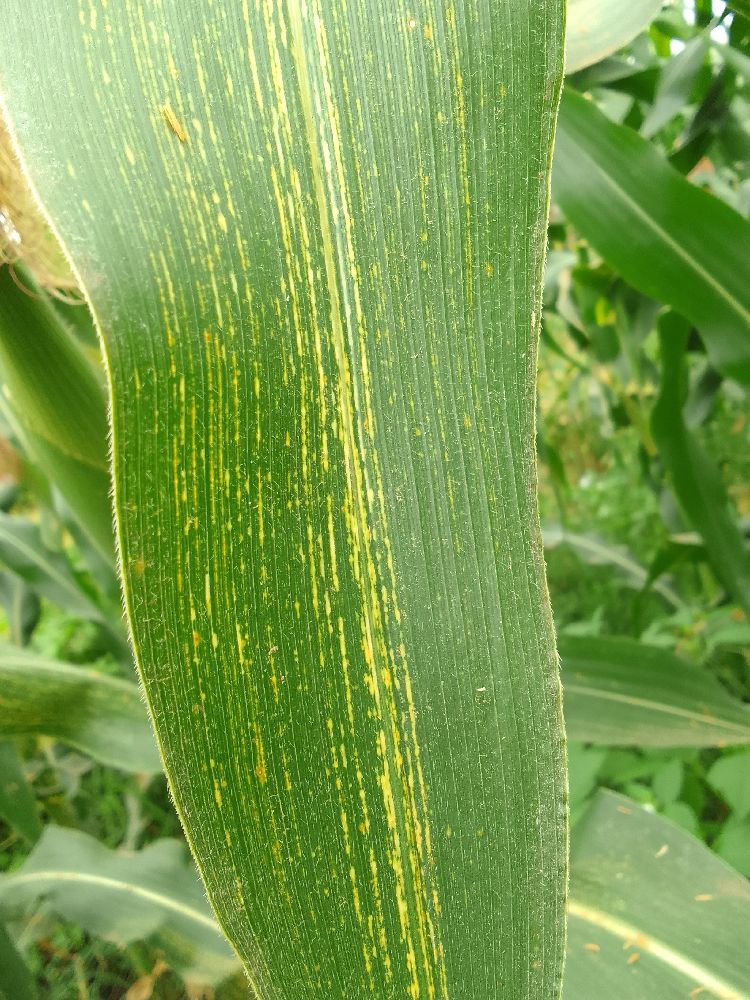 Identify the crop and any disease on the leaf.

maize, maize streak virus
